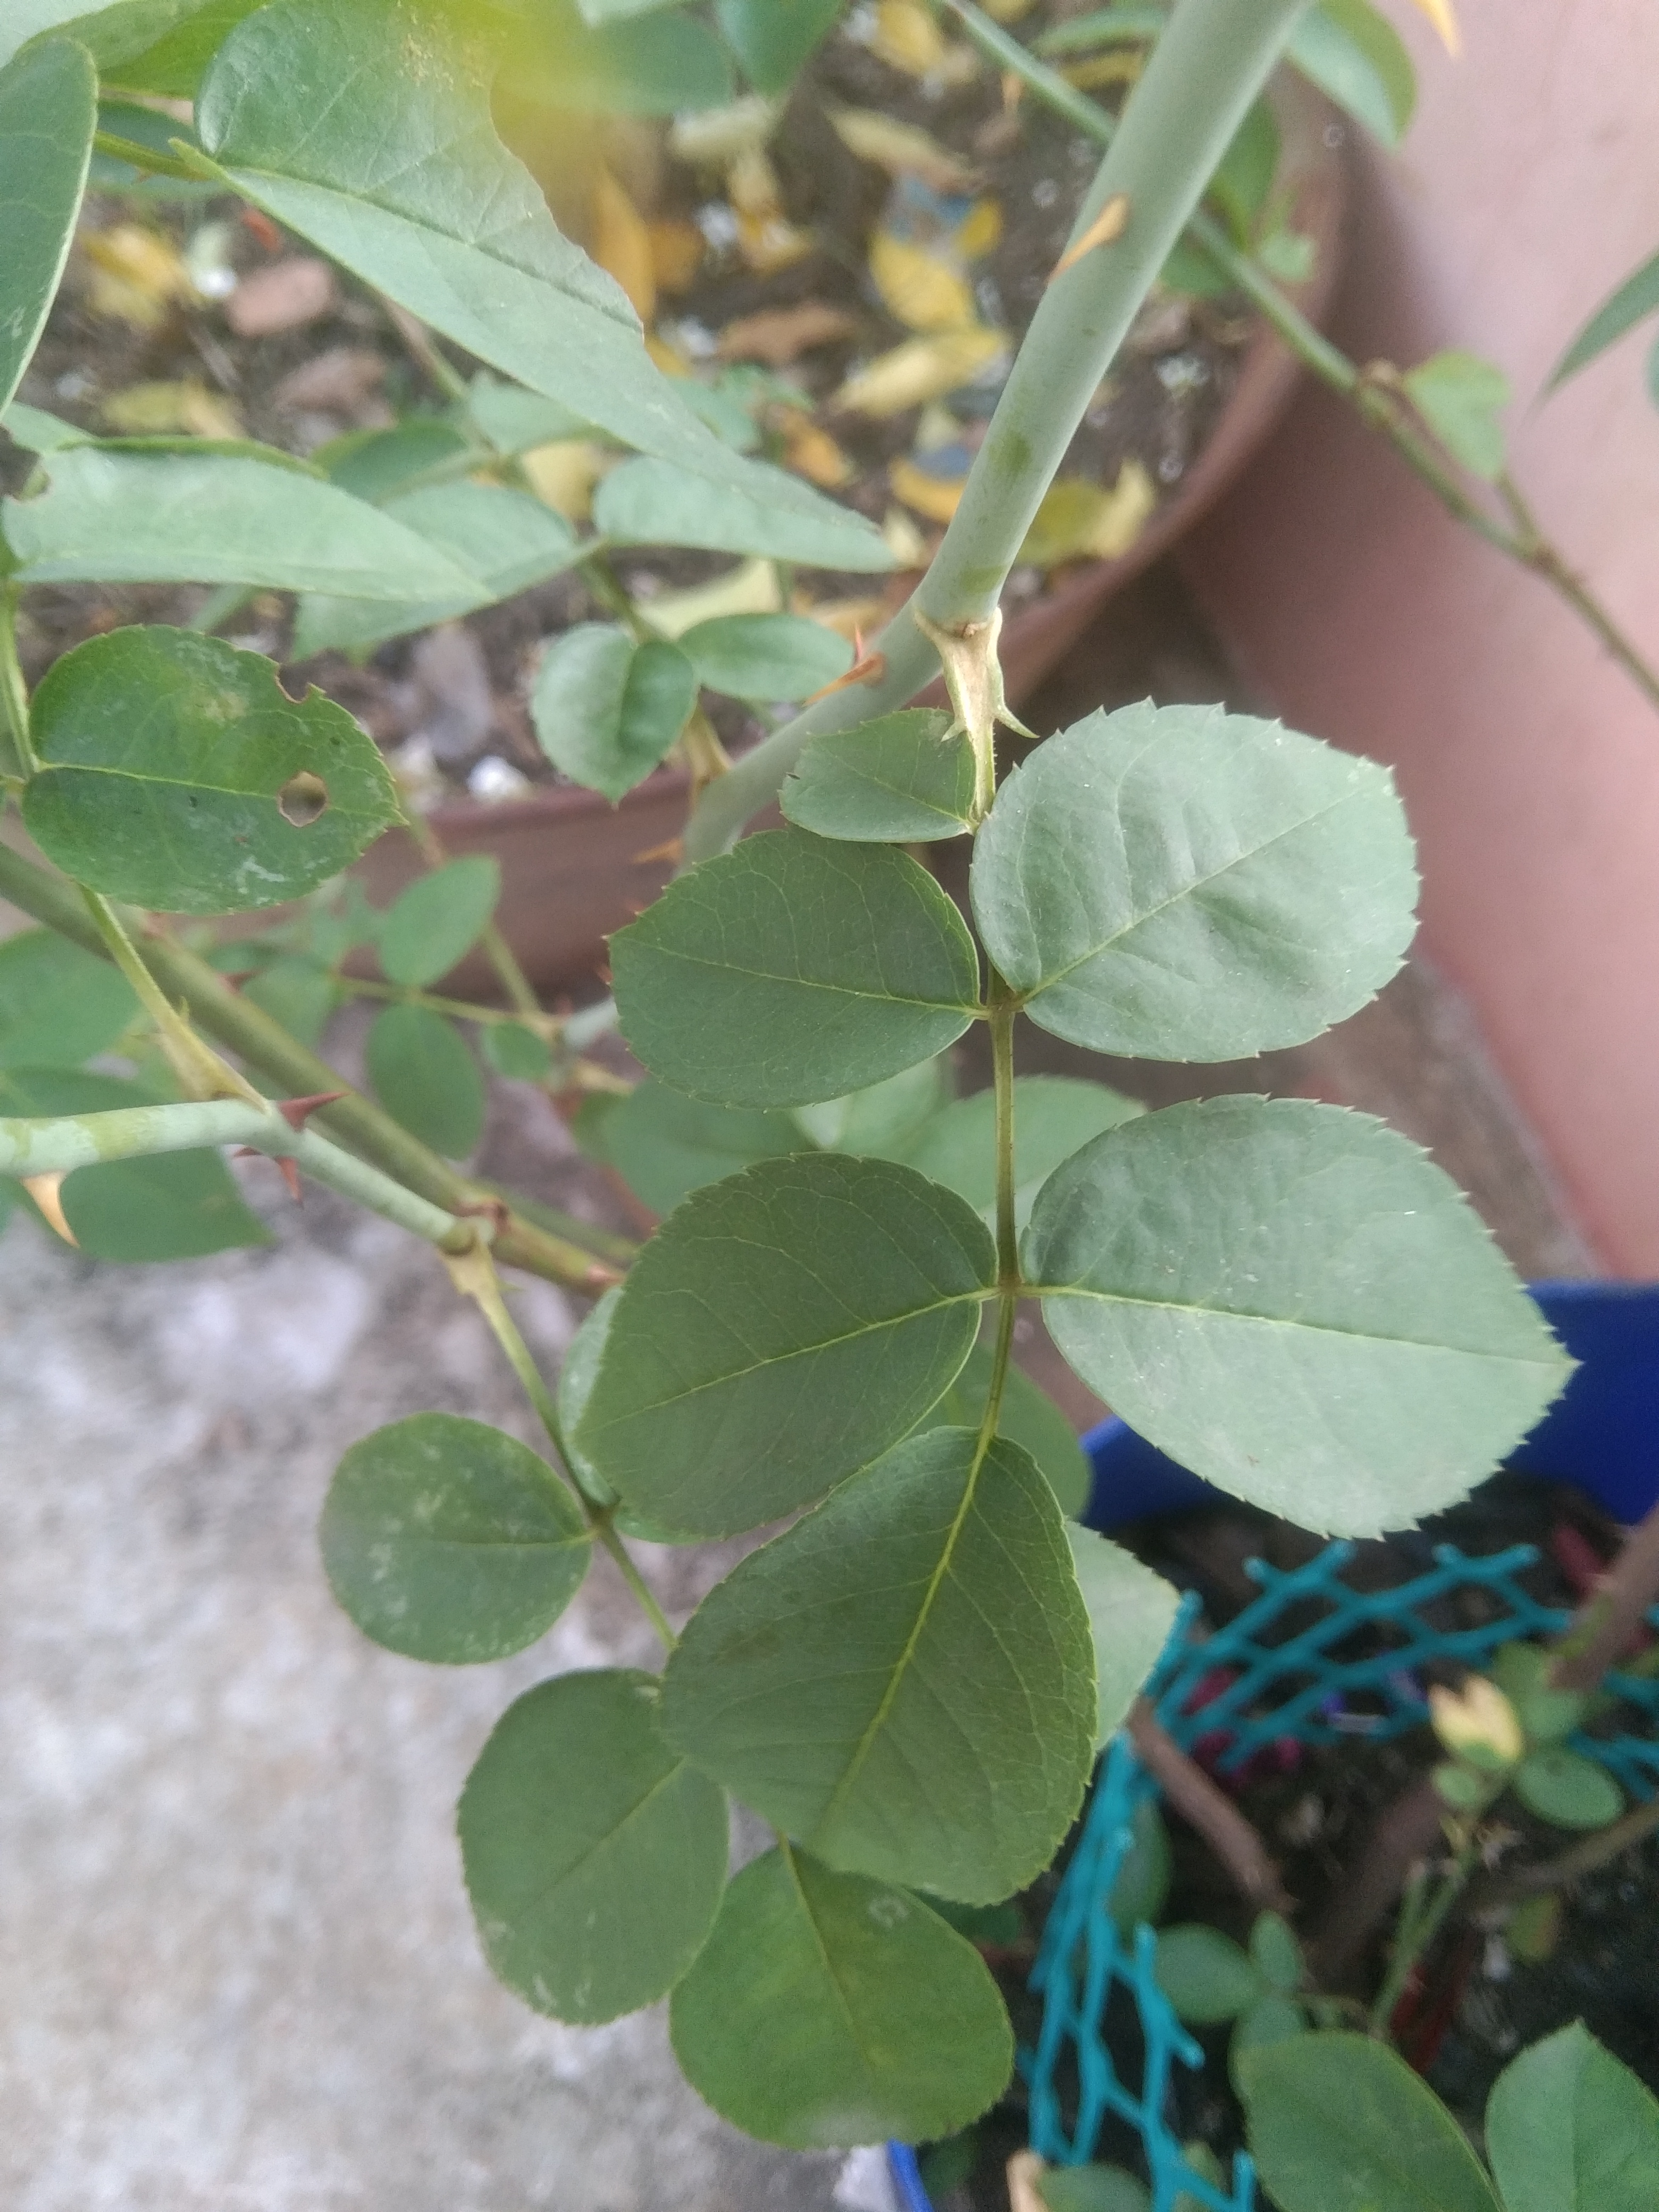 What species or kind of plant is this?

rose
